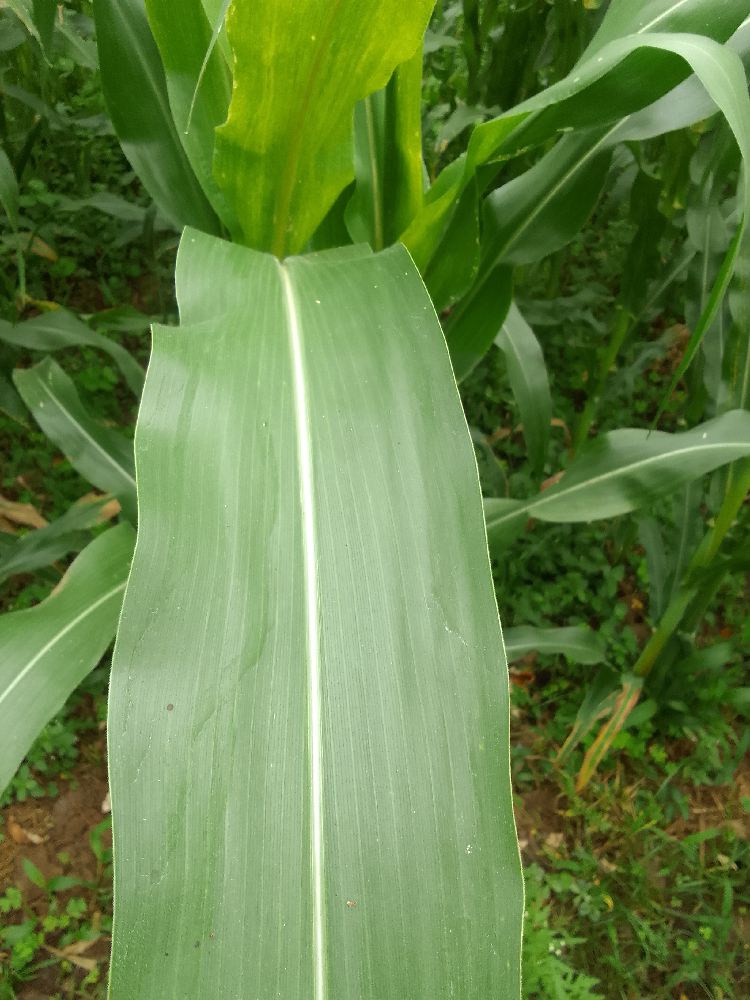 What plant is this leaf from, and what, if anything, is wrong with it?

maize, healthy
